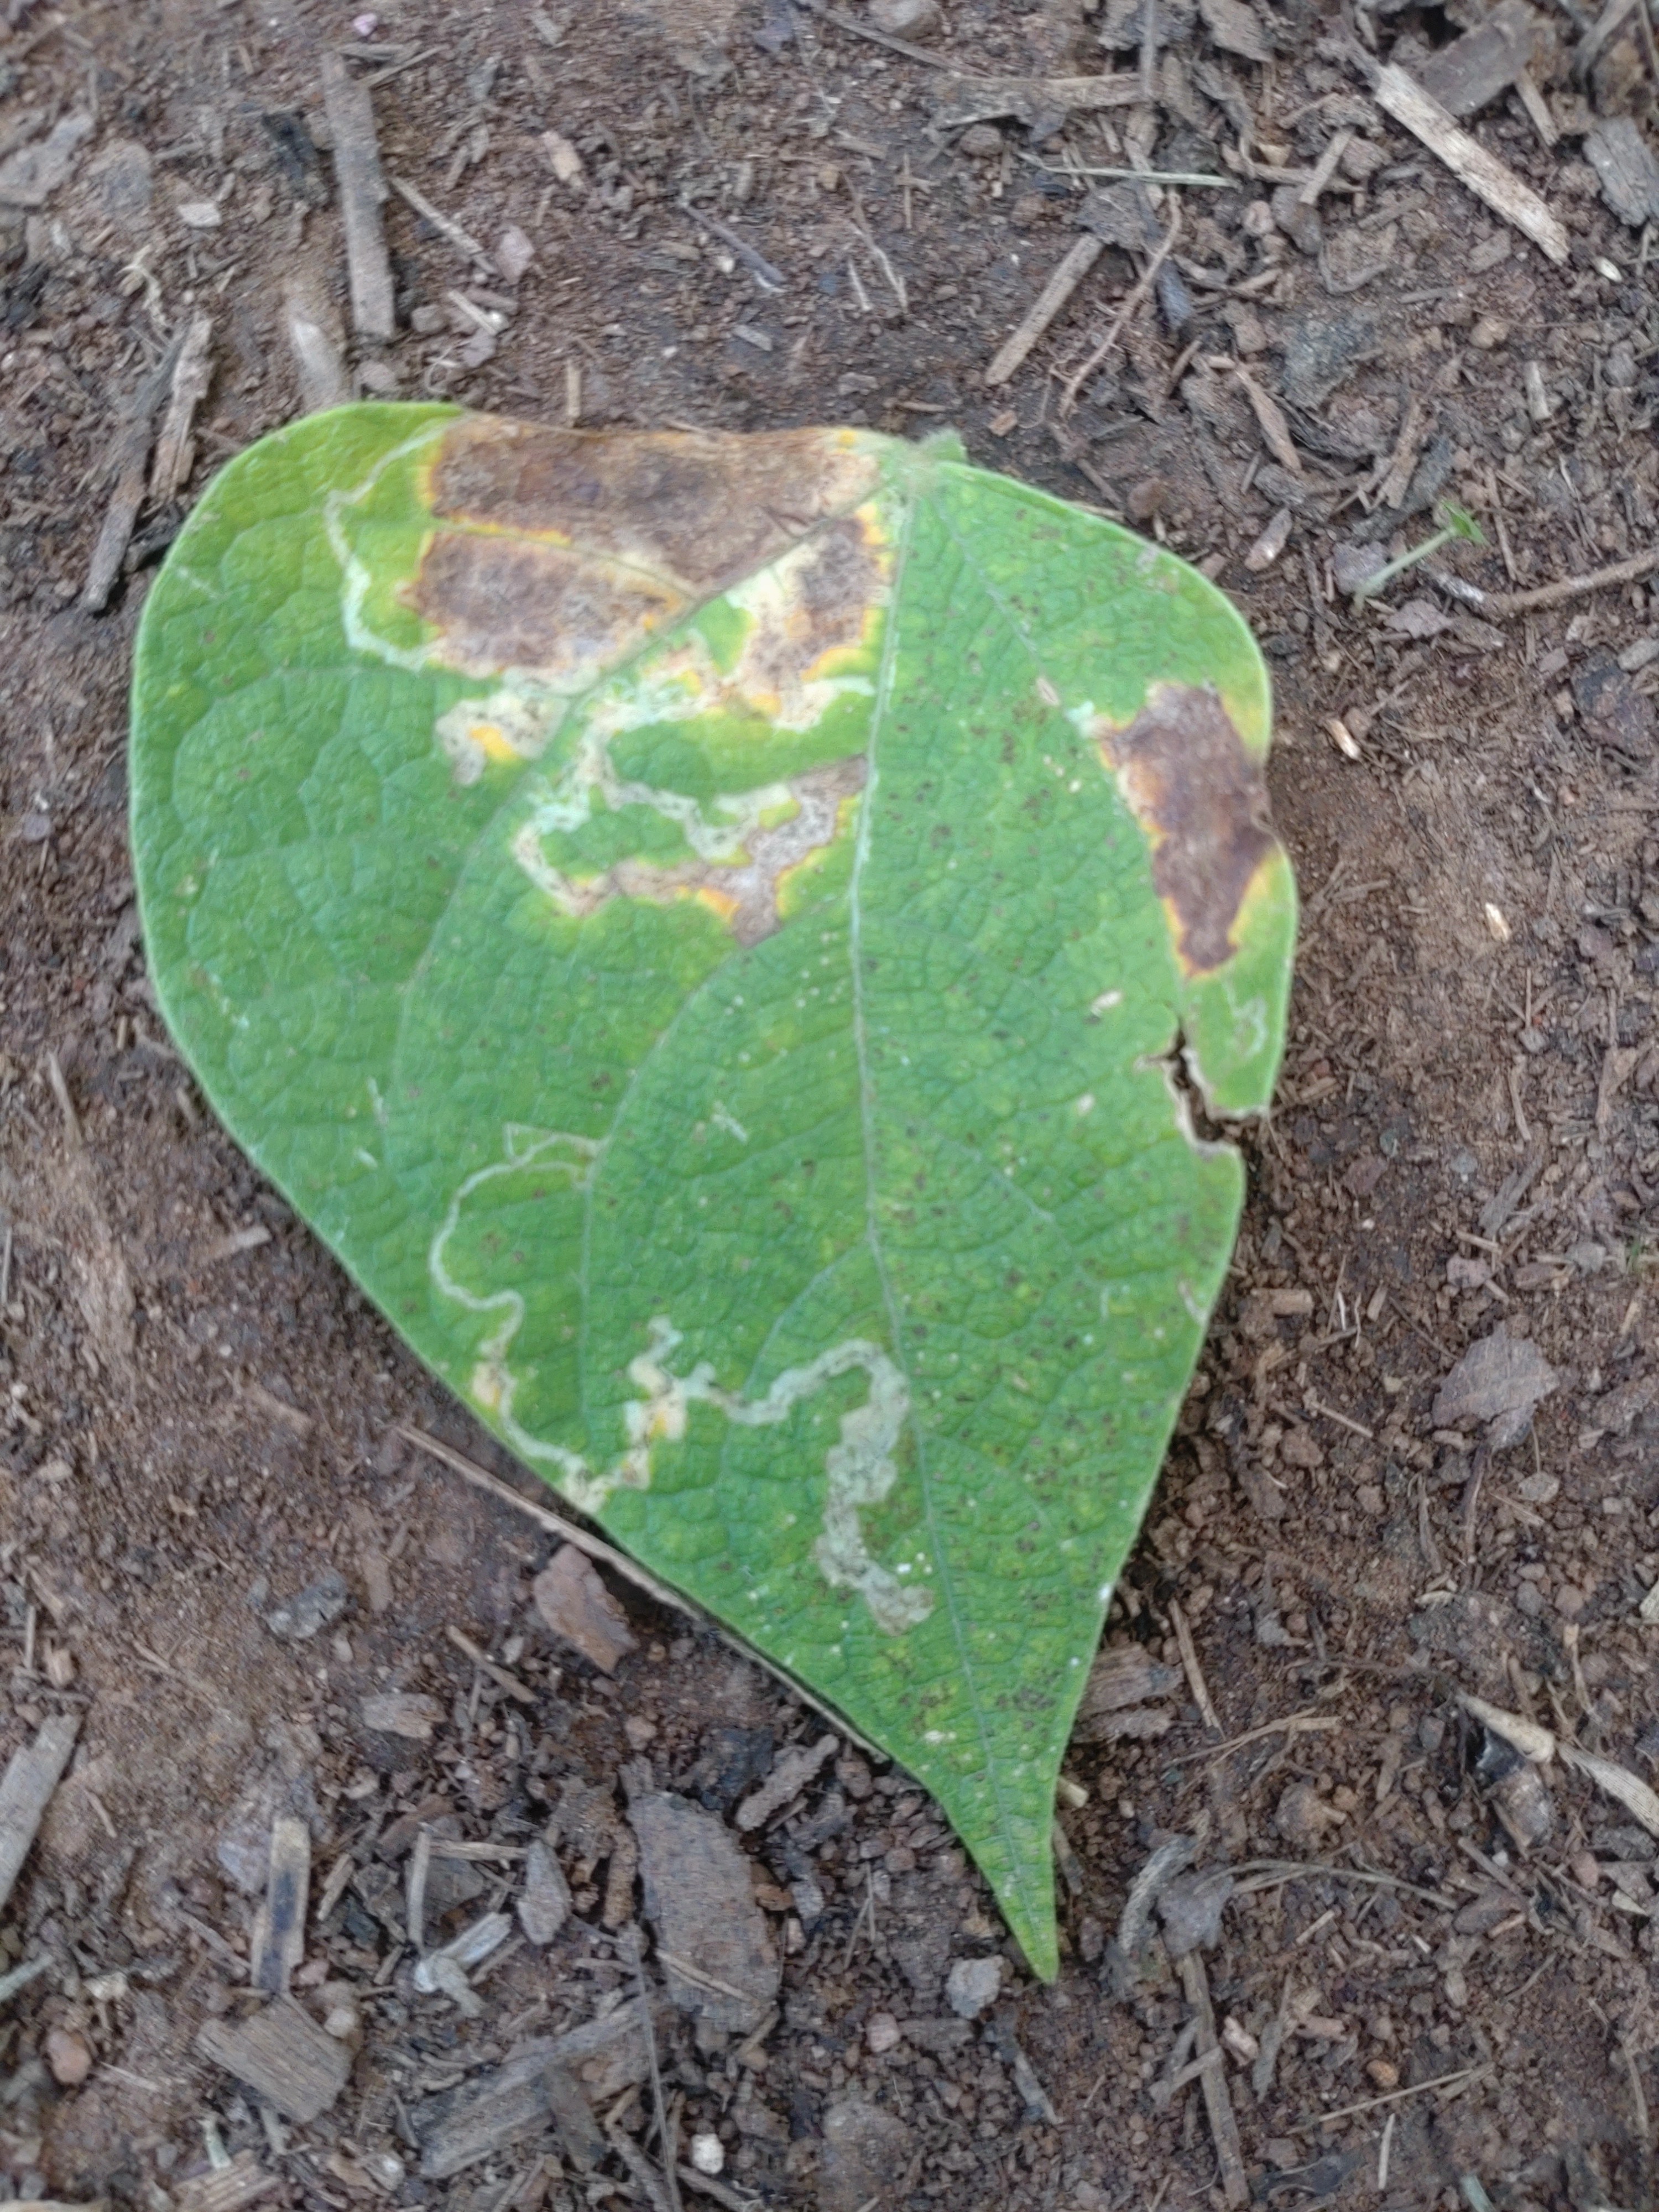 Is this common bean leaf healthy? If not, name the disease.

anthracnose
